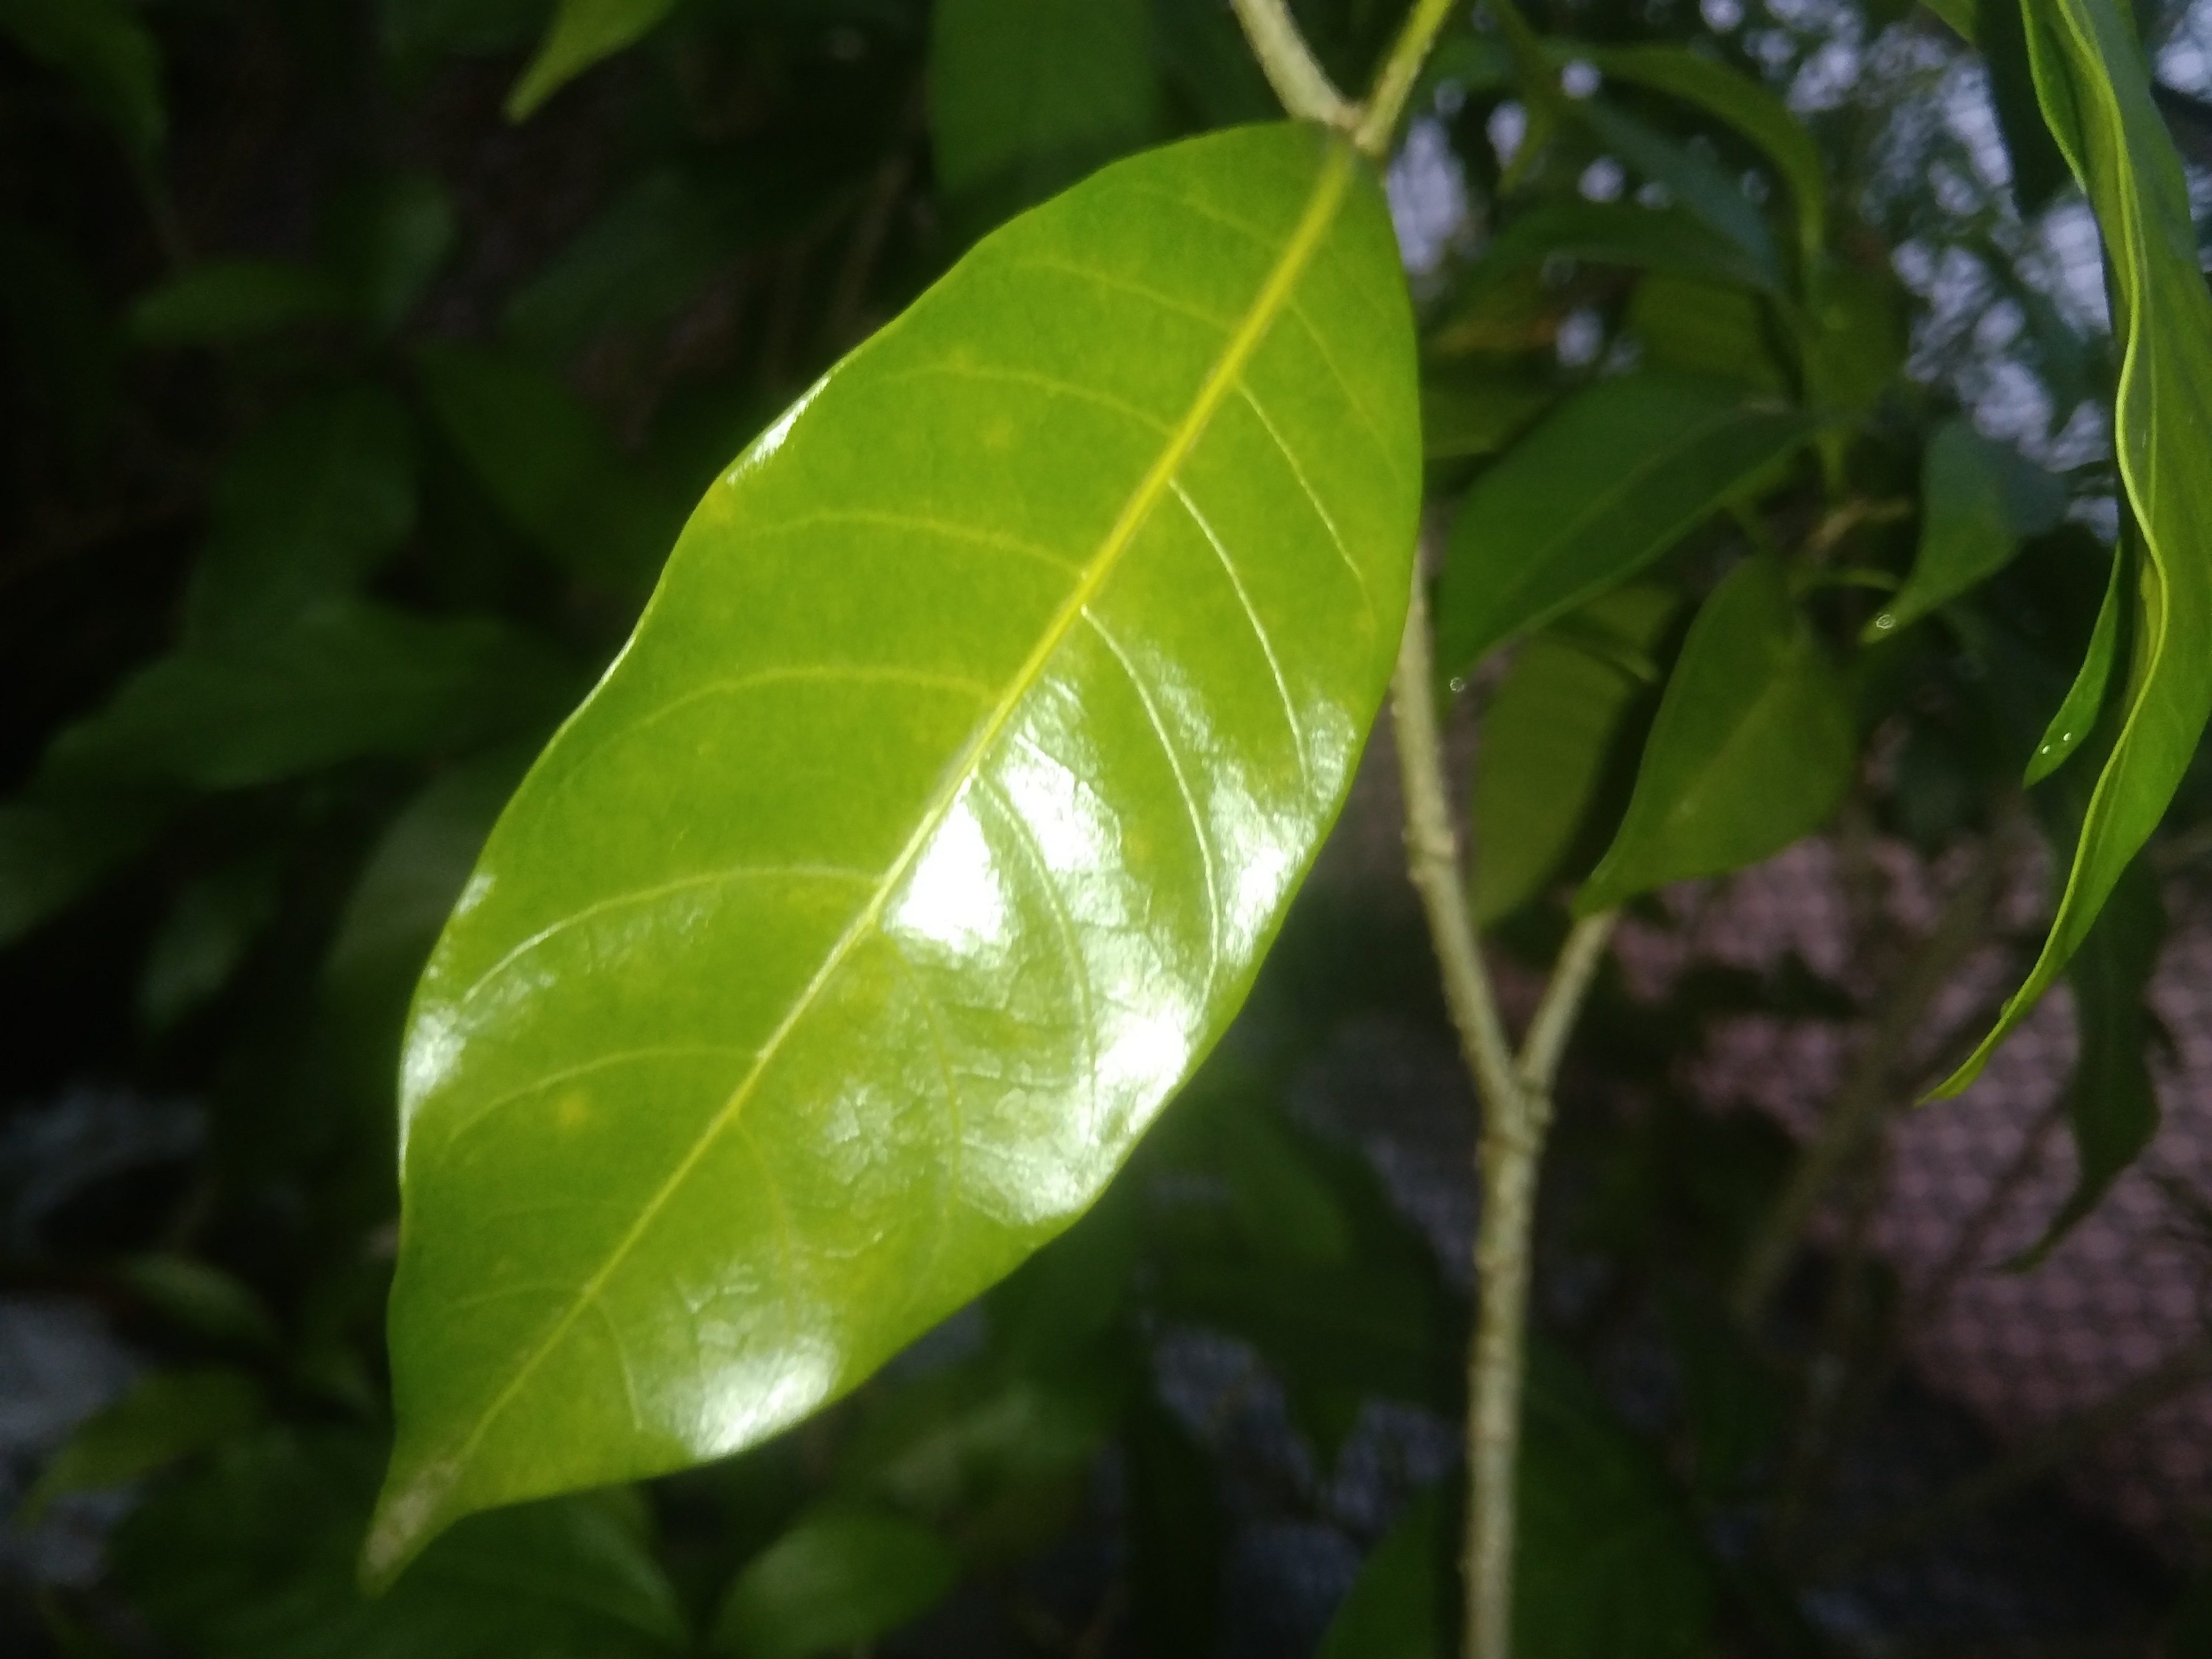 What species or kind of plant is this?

togor
